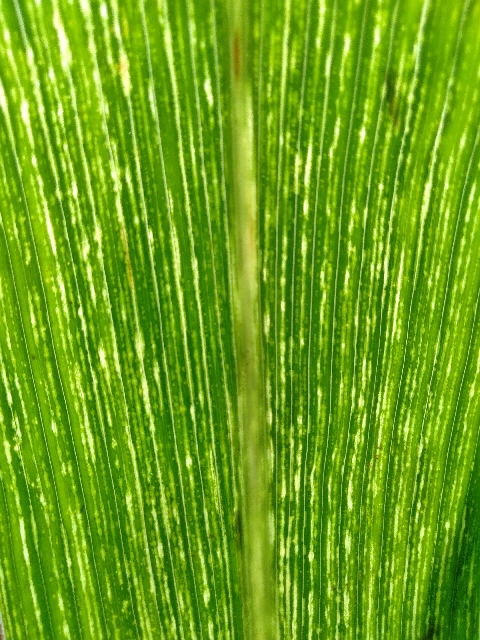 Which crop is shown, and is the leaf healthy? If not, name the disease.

maize, maize streak virus
